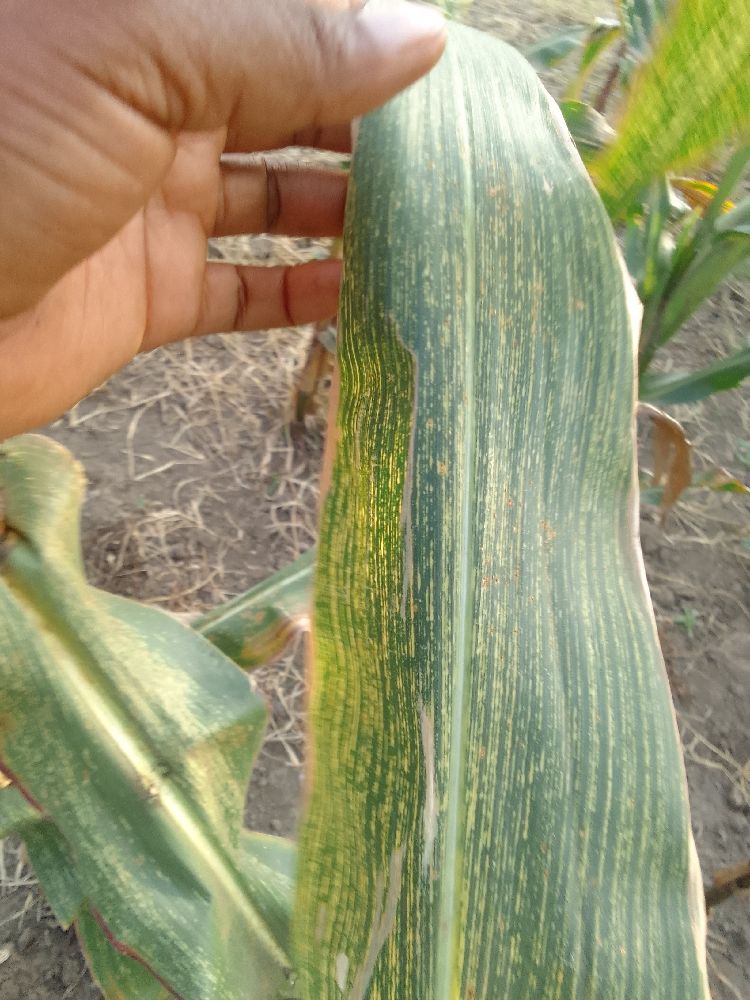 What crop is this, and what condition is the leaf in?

maize, maize streak virus
